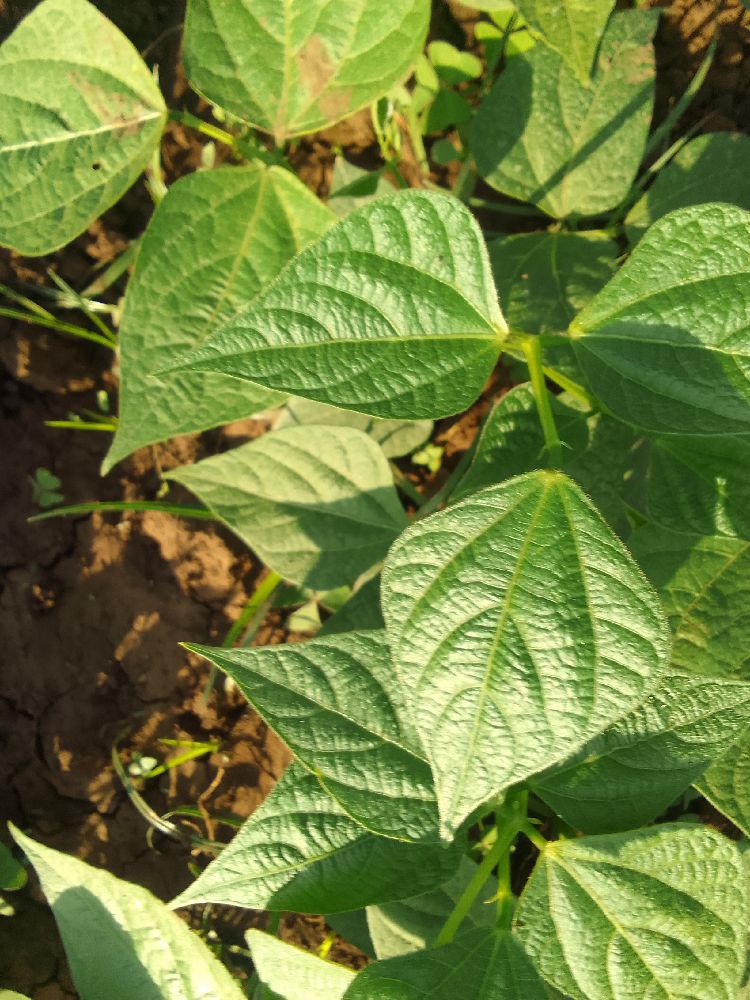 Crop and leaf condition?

common bean, healthy
